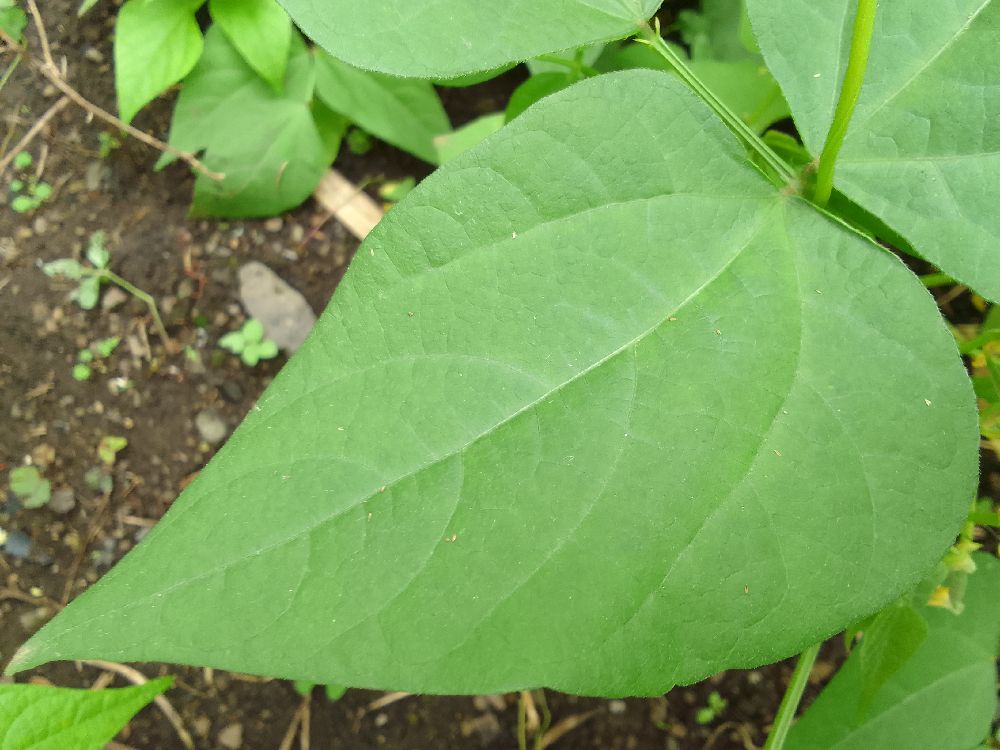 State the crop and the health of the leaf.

common bean, healthy
